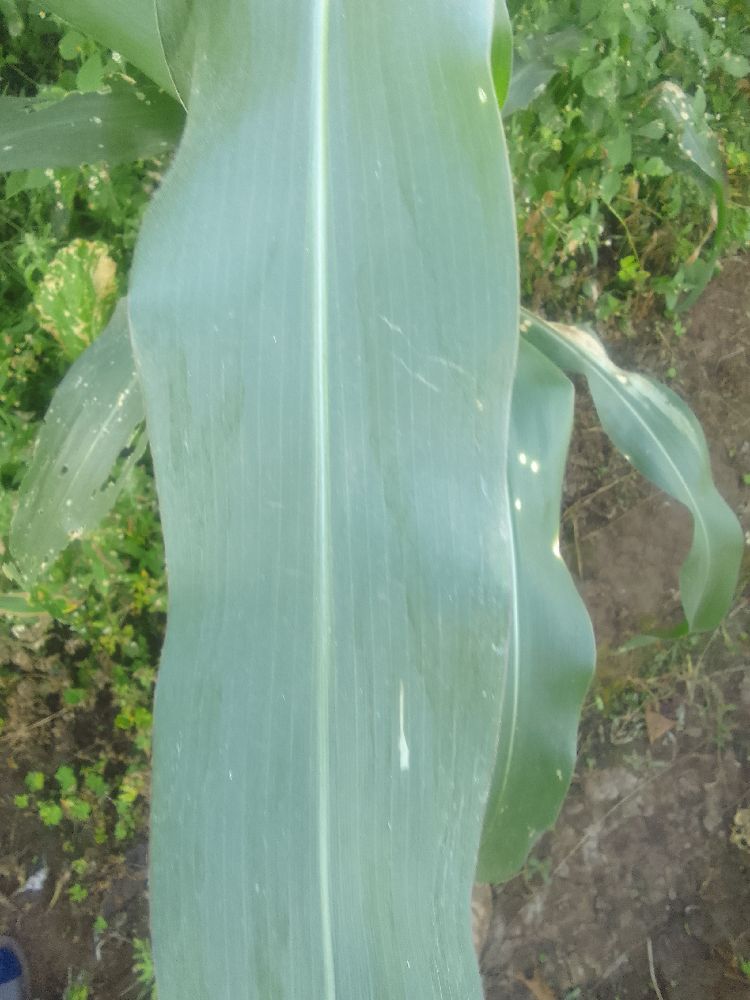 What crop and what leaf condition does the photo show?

maize, healthy
